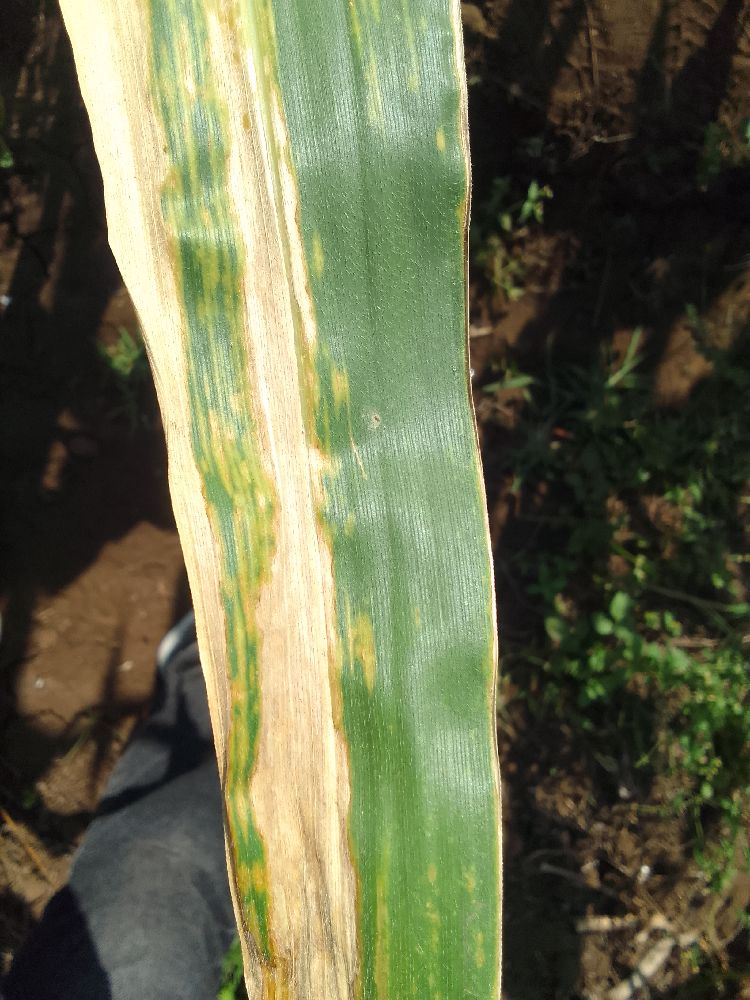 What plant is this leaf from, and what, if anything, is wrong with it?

maize, maize lethal necrosis
